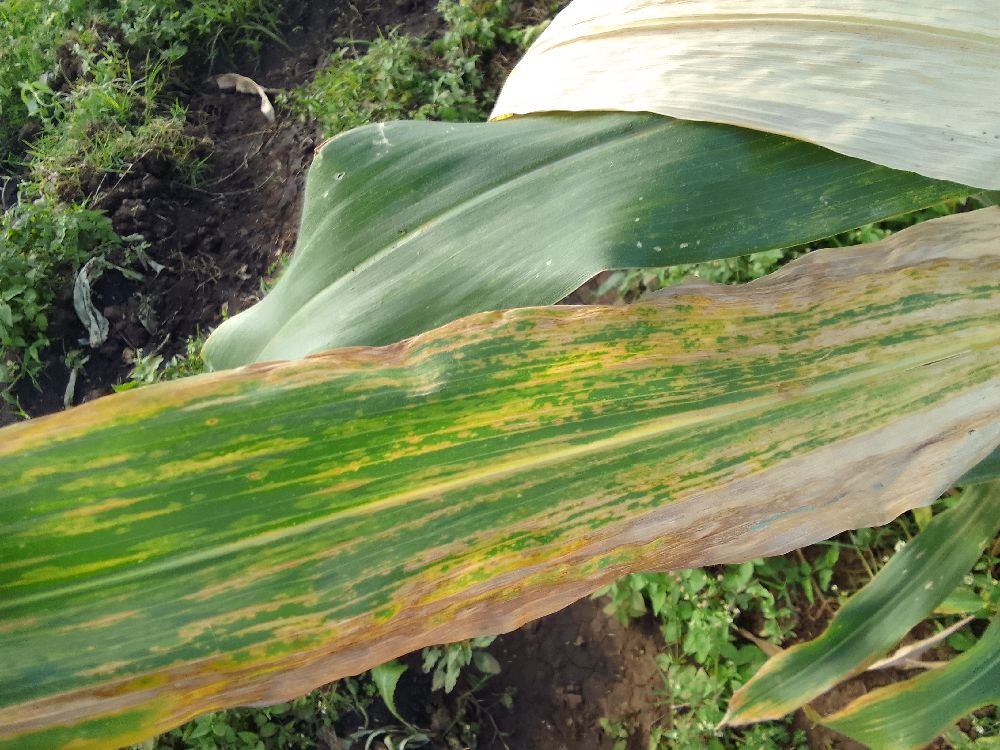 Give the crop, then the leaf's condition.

maize, maize lethal necrosis
